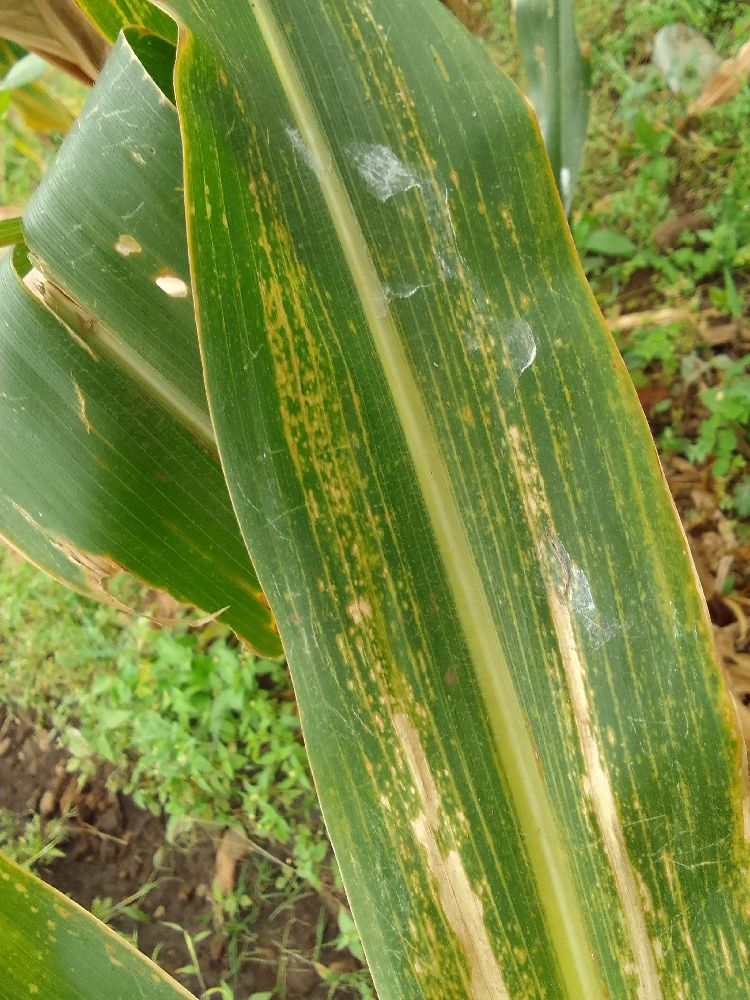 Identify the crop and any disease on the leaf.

maize, maize lethal necrosis
